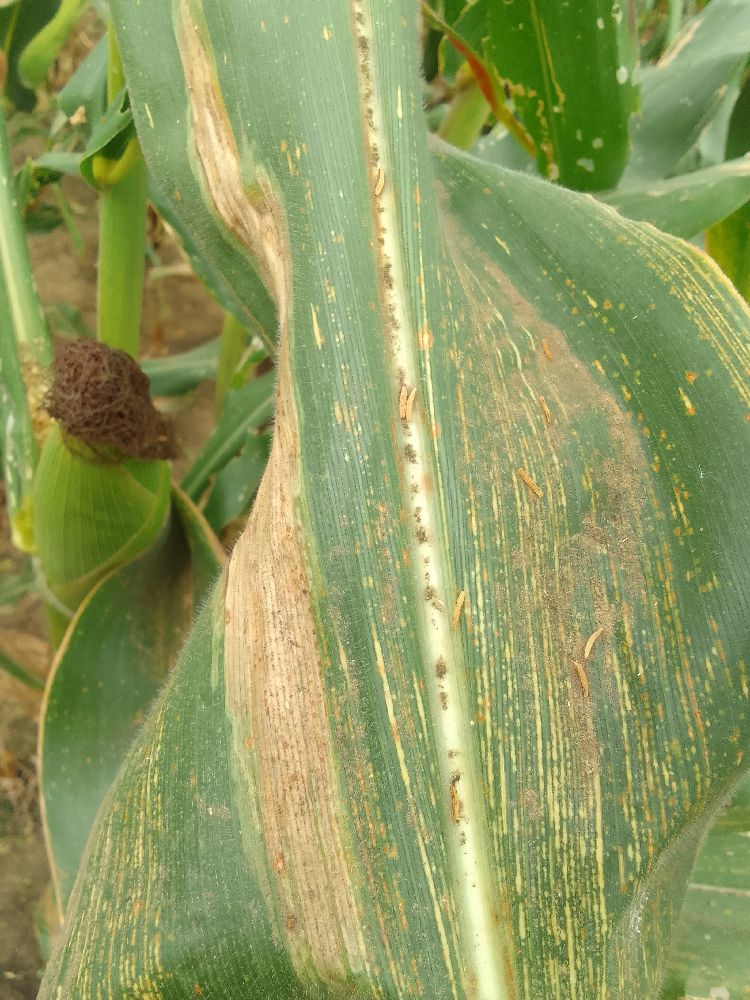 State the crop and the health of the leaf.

maize, maize streak virus
